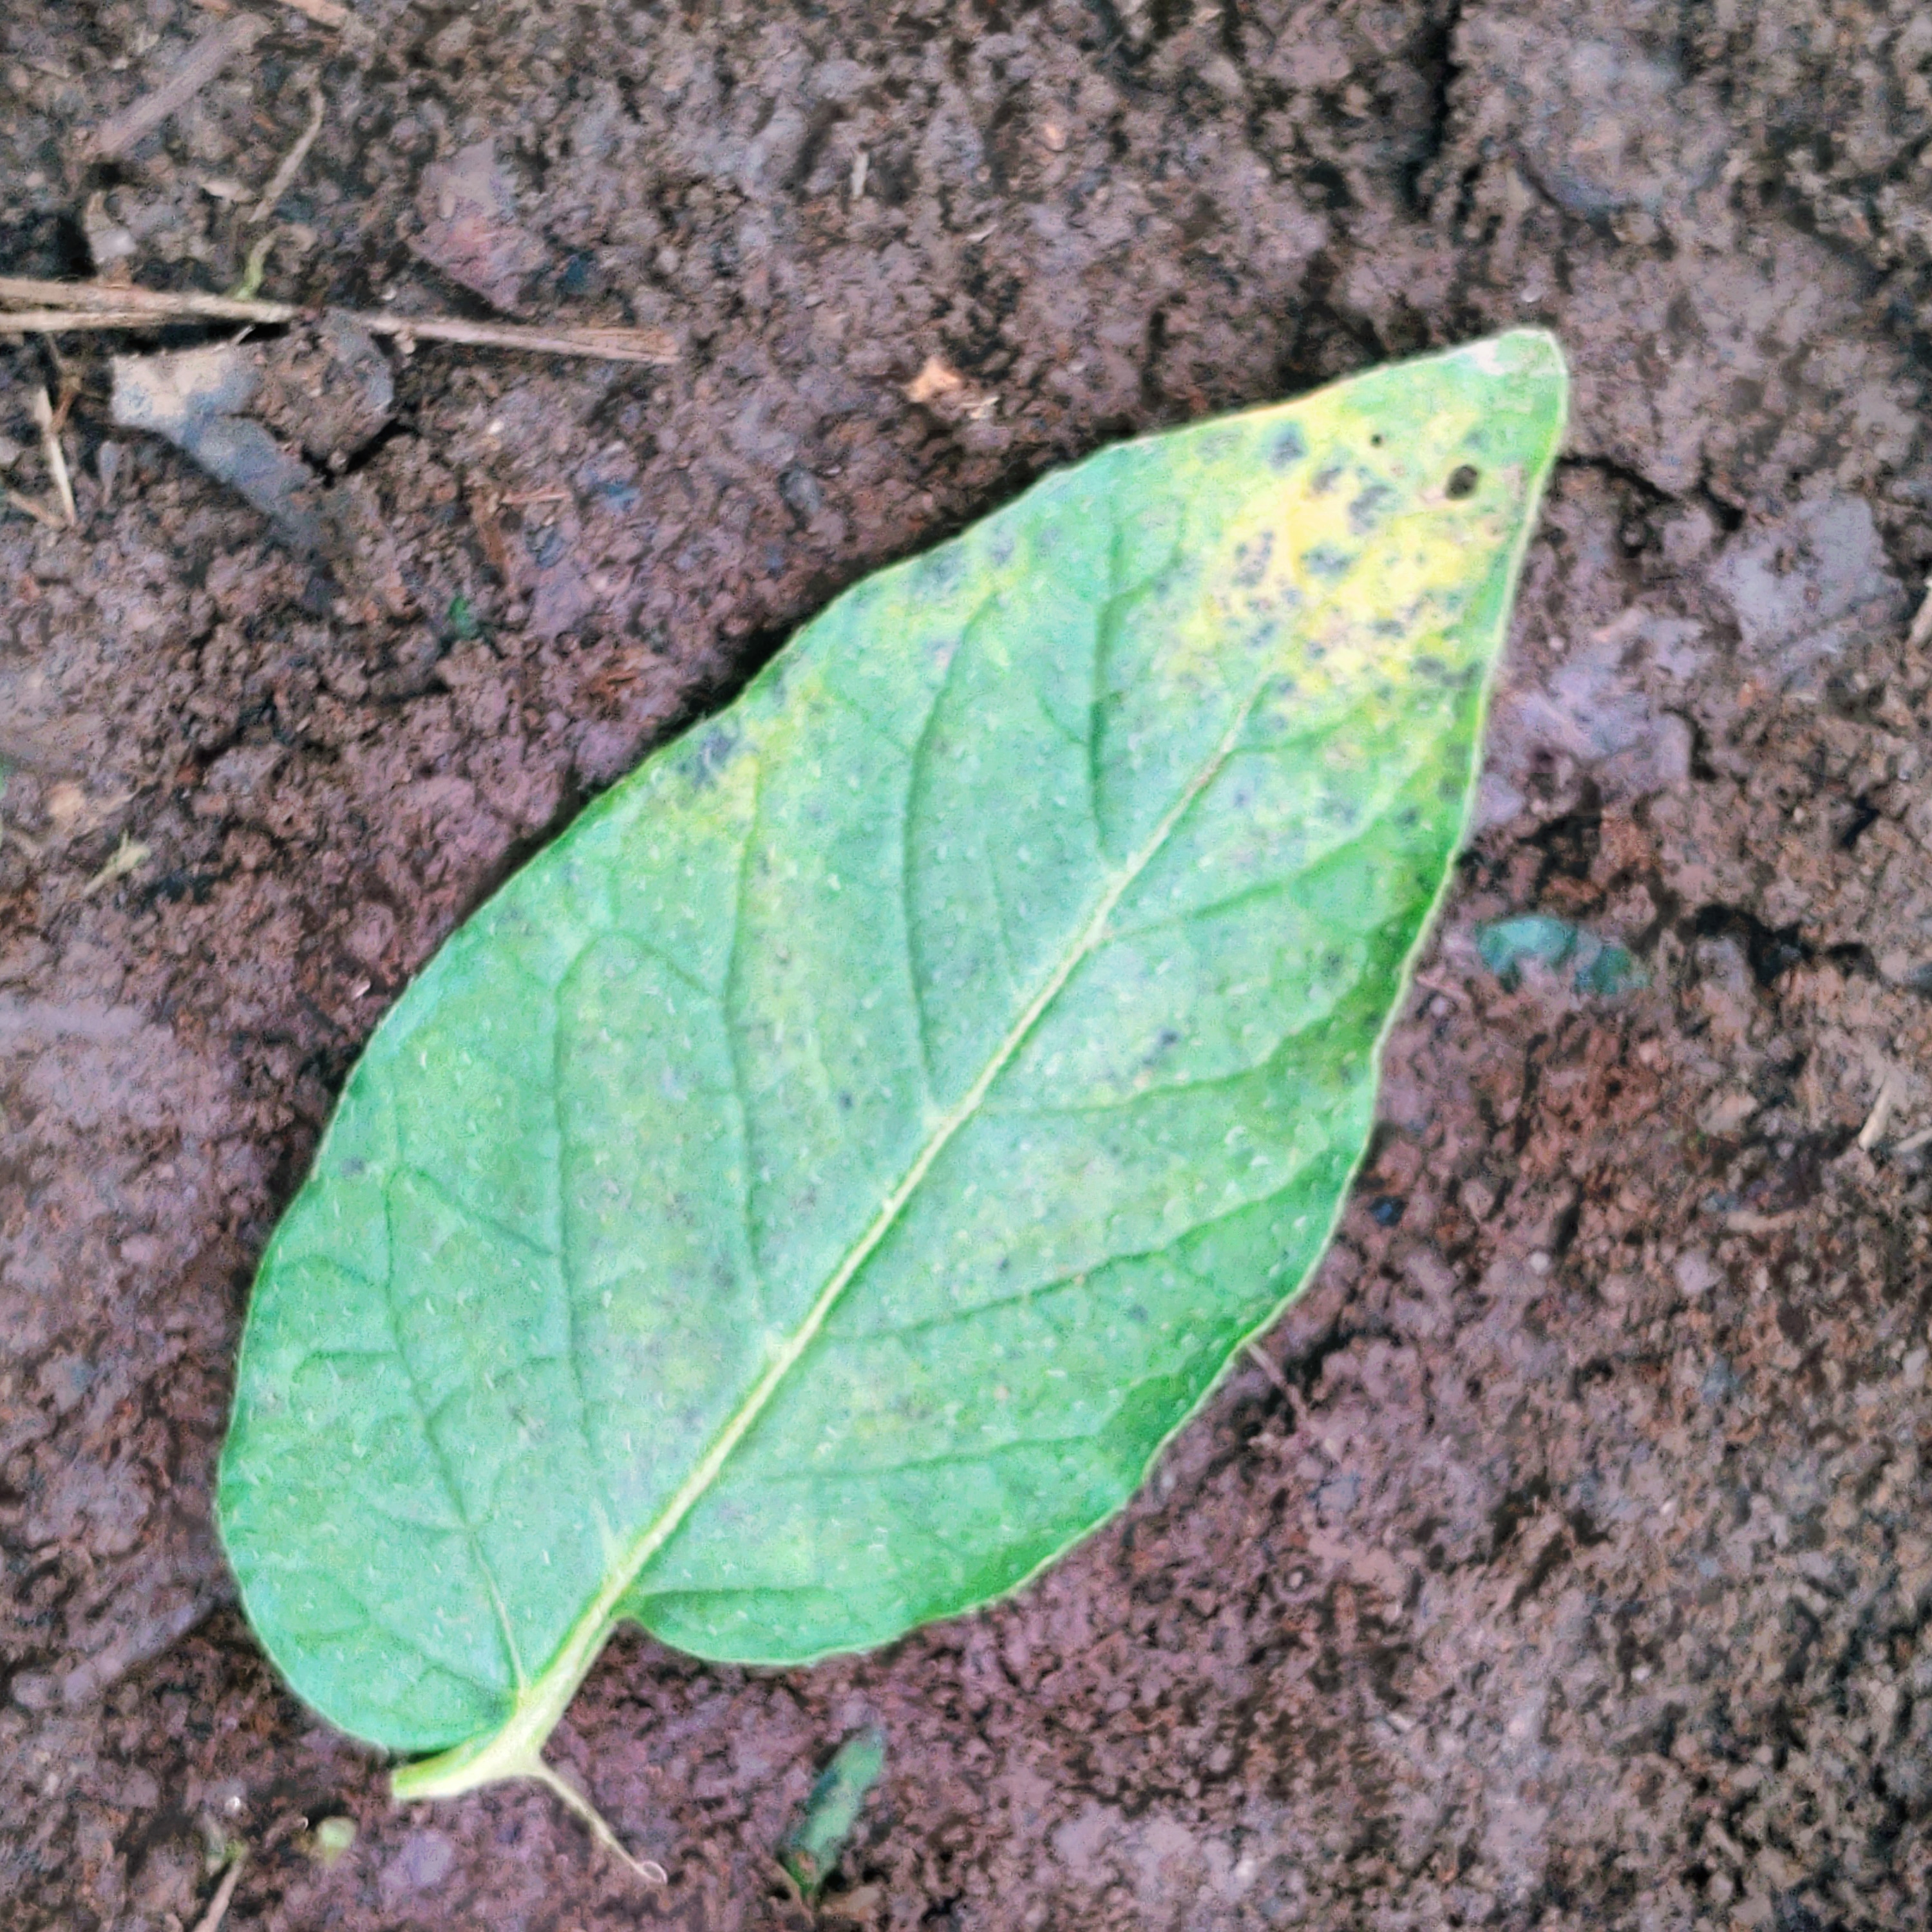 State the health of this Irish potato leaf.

late blight
